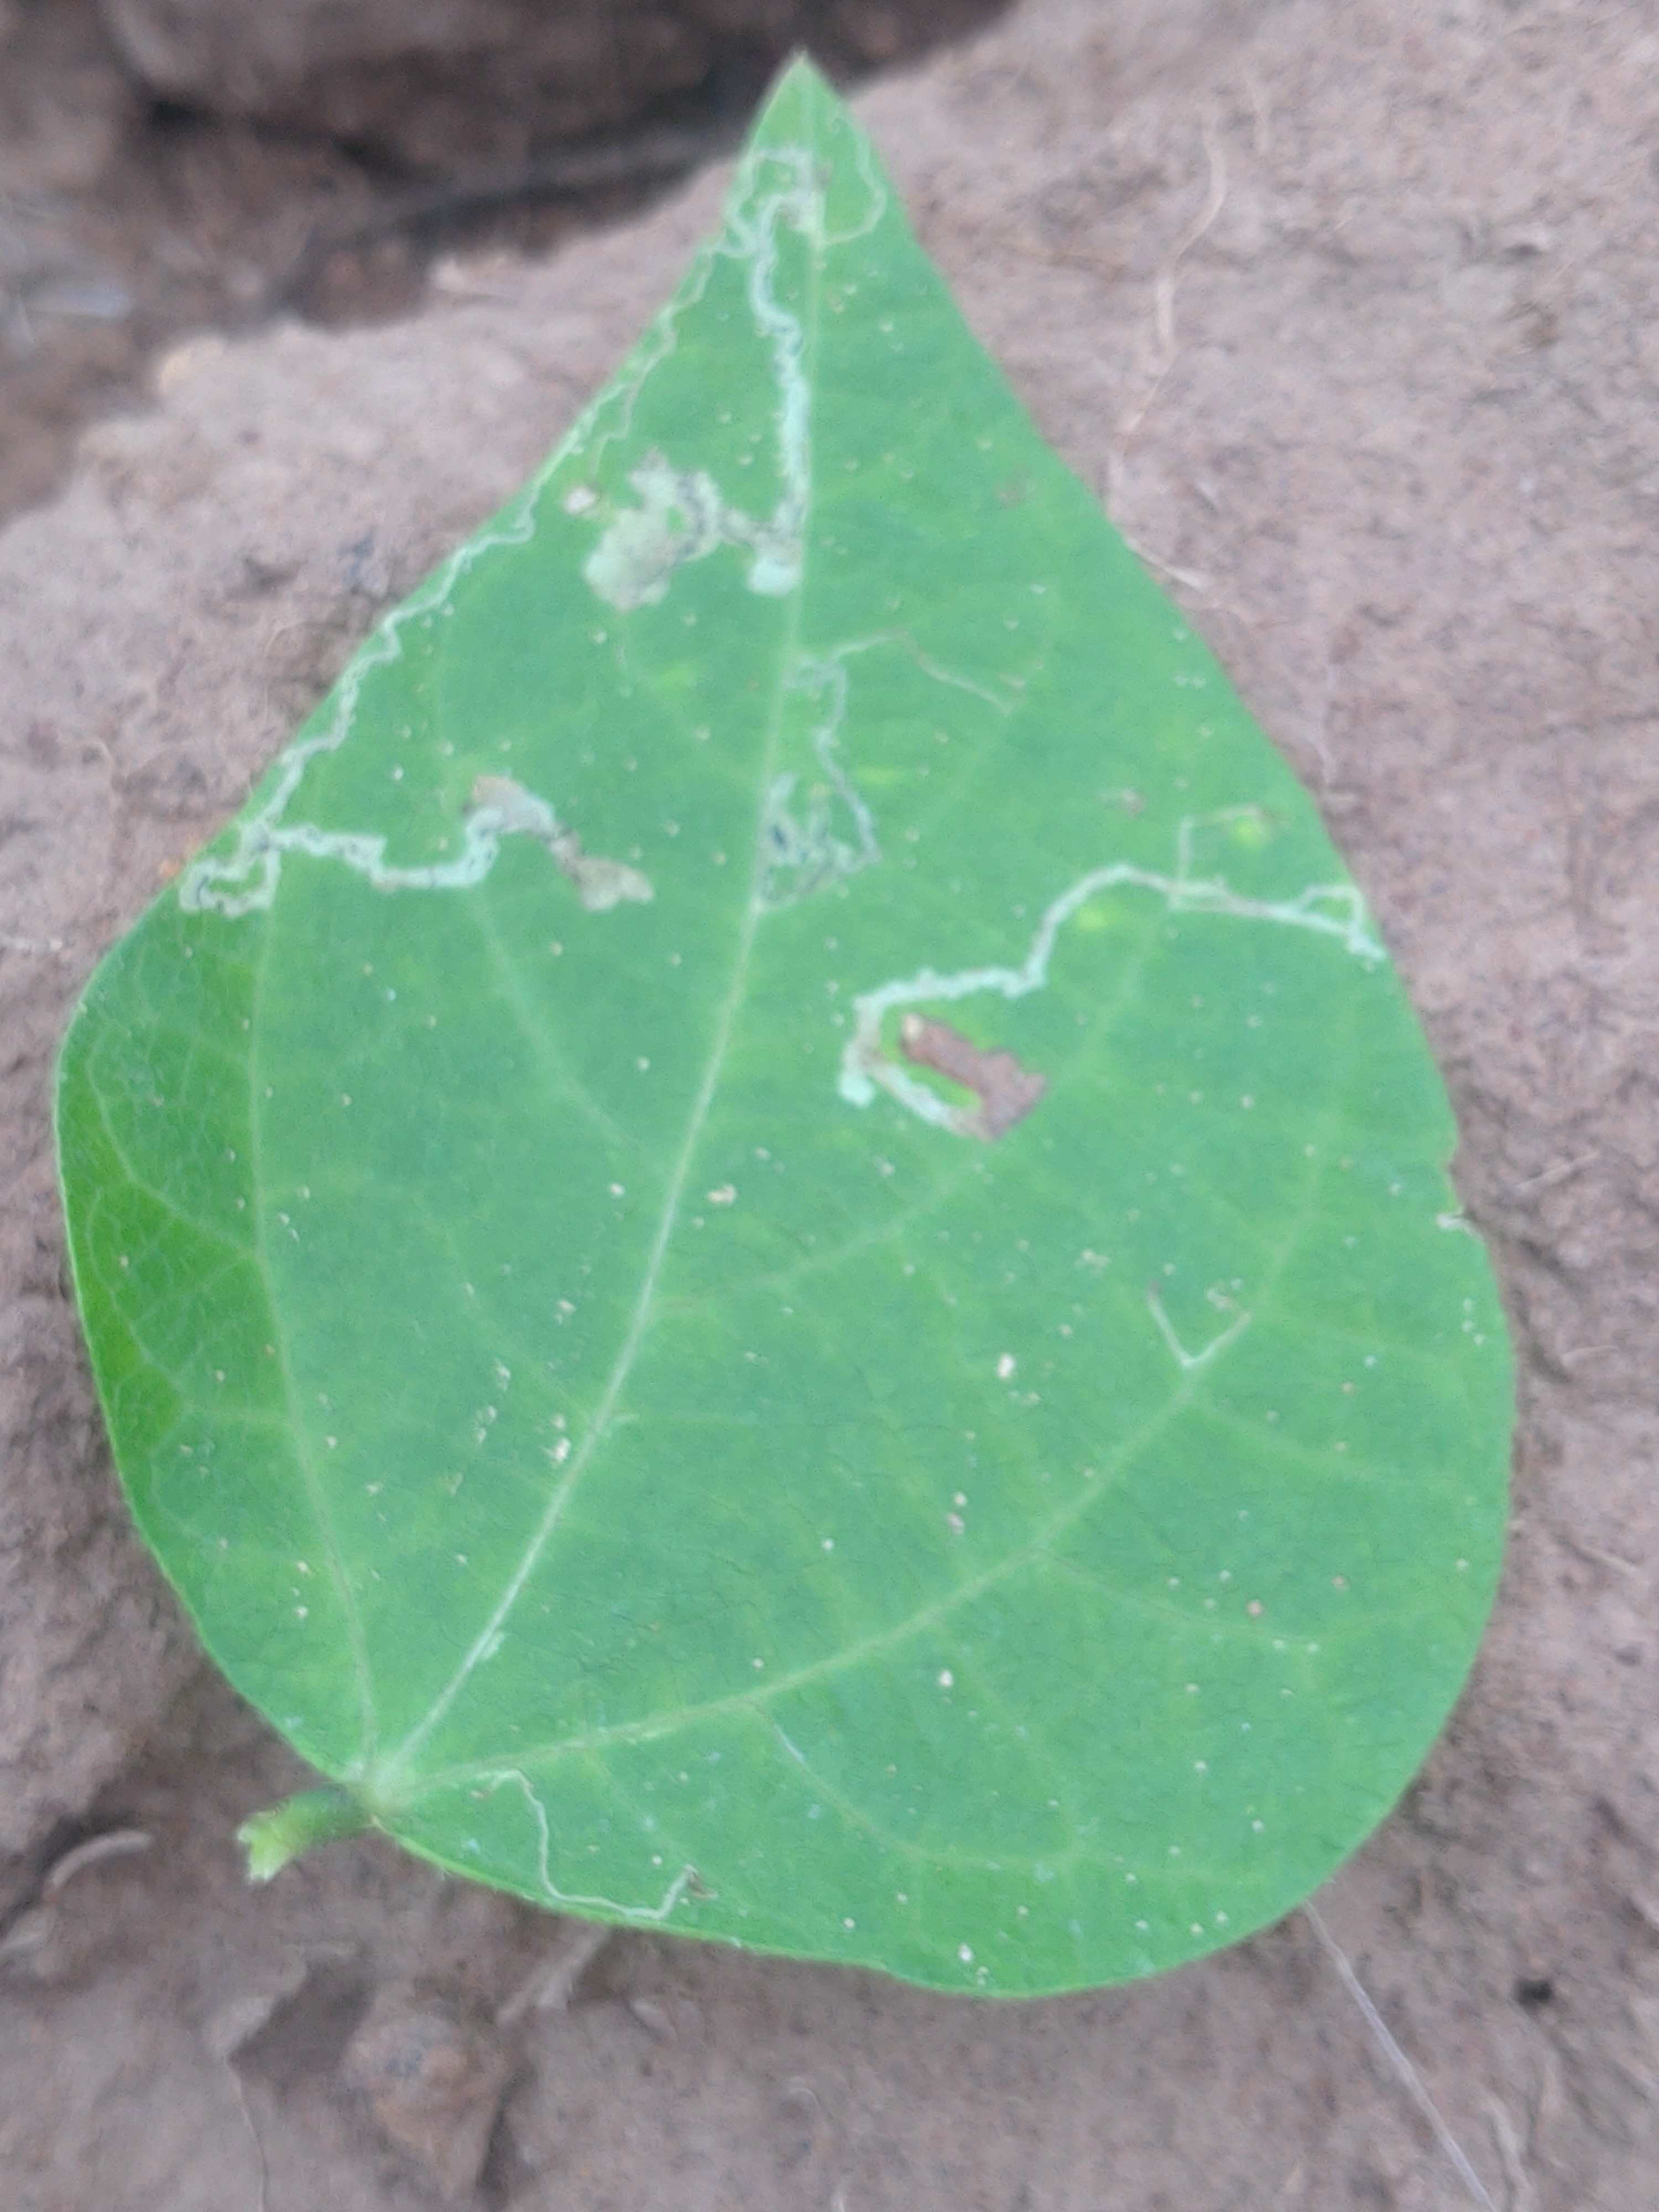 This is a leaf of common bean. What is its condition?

anthracnose
